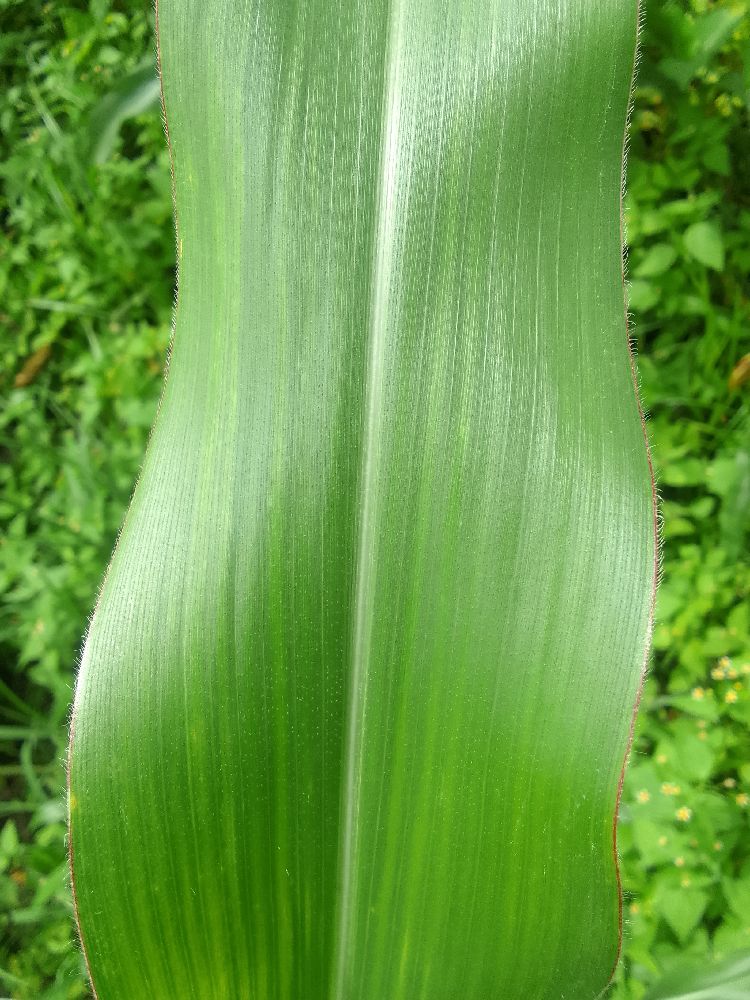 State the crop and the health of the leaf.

maize, healthy
